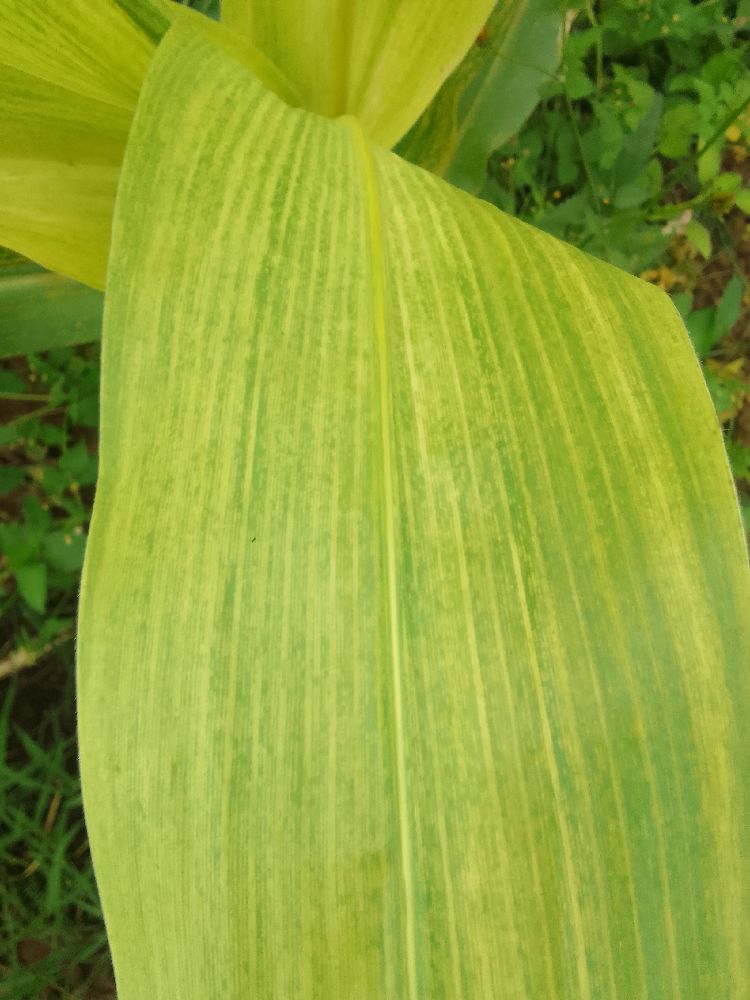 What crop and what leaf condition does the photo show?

maize, maize lethal necrosis
